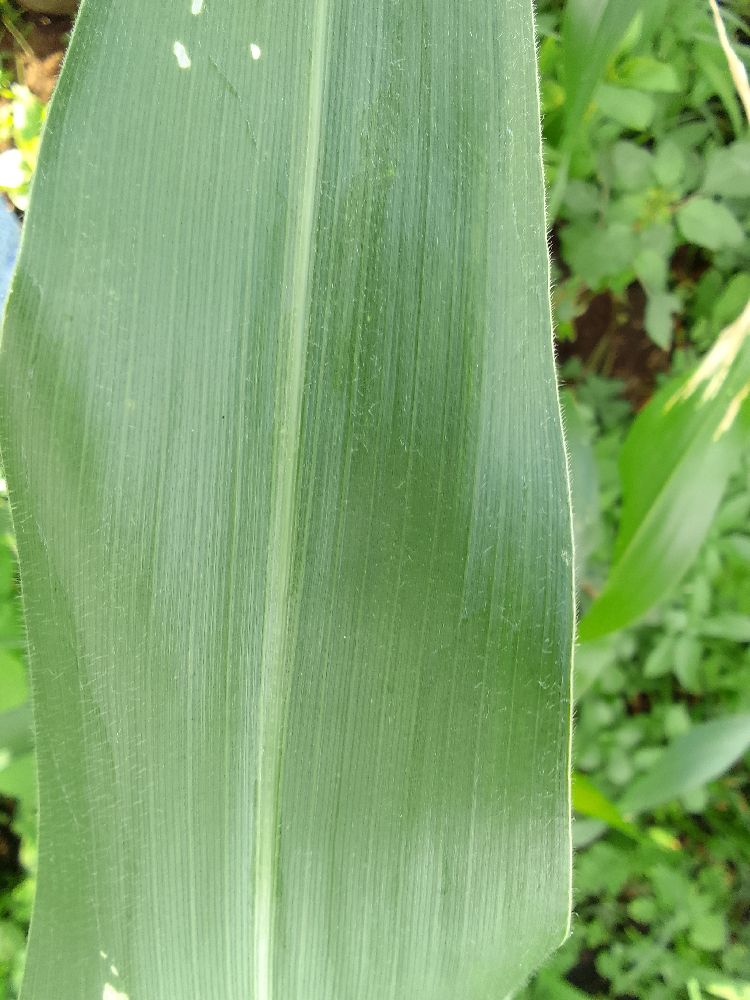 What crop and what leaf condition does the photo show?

maize, healthy
